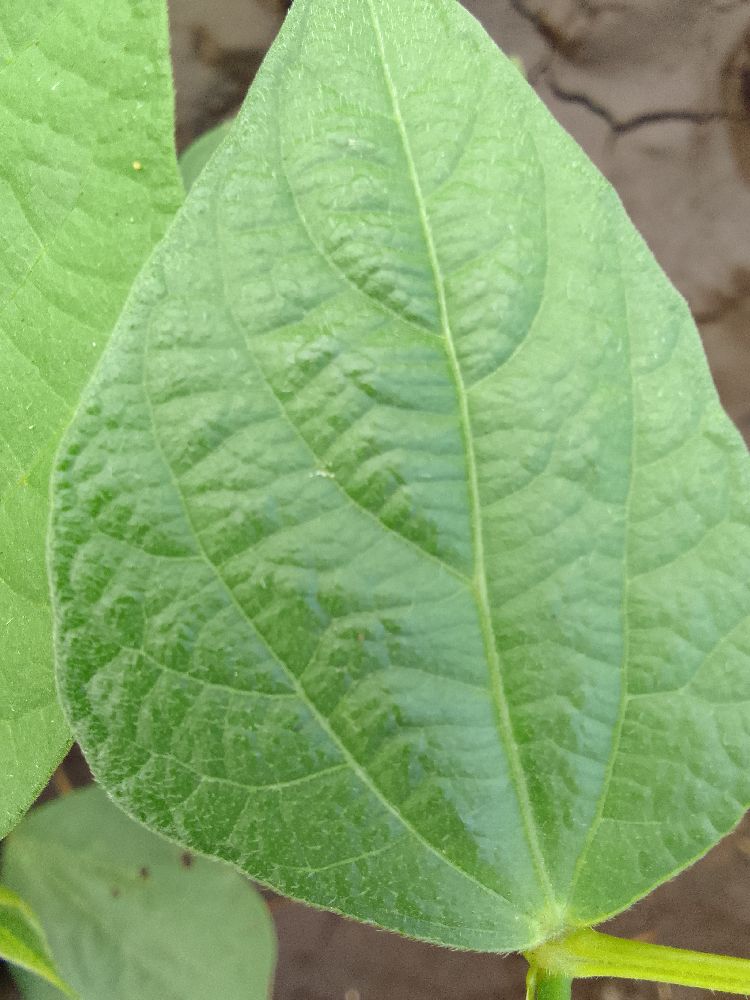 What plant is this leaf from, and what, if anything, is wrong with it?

common bean, healthy
